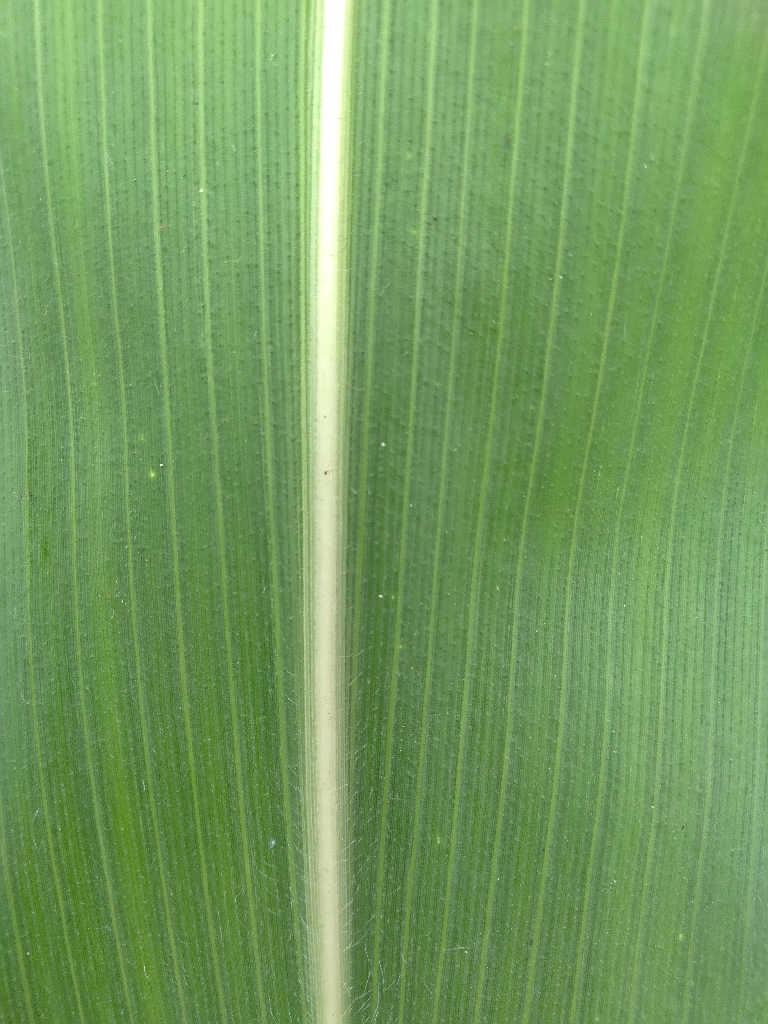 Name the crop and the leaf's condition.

maize, healthy
